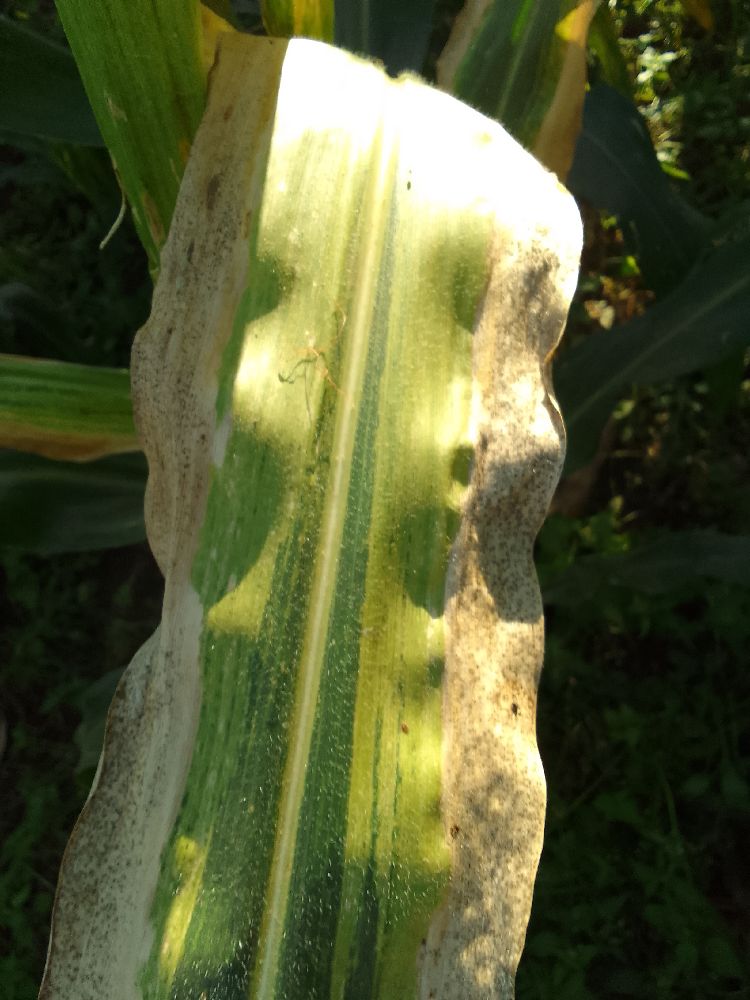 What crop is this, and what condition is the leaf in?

maize, maize lethal necrosis
